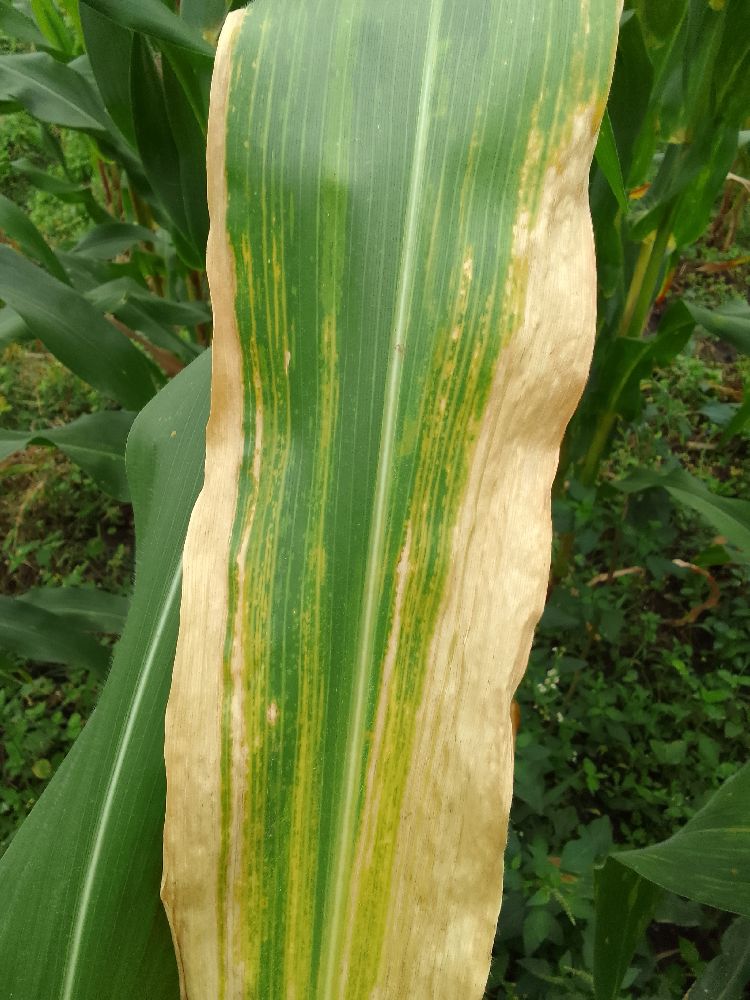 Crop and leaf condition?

maize, maize lethal necrosis
